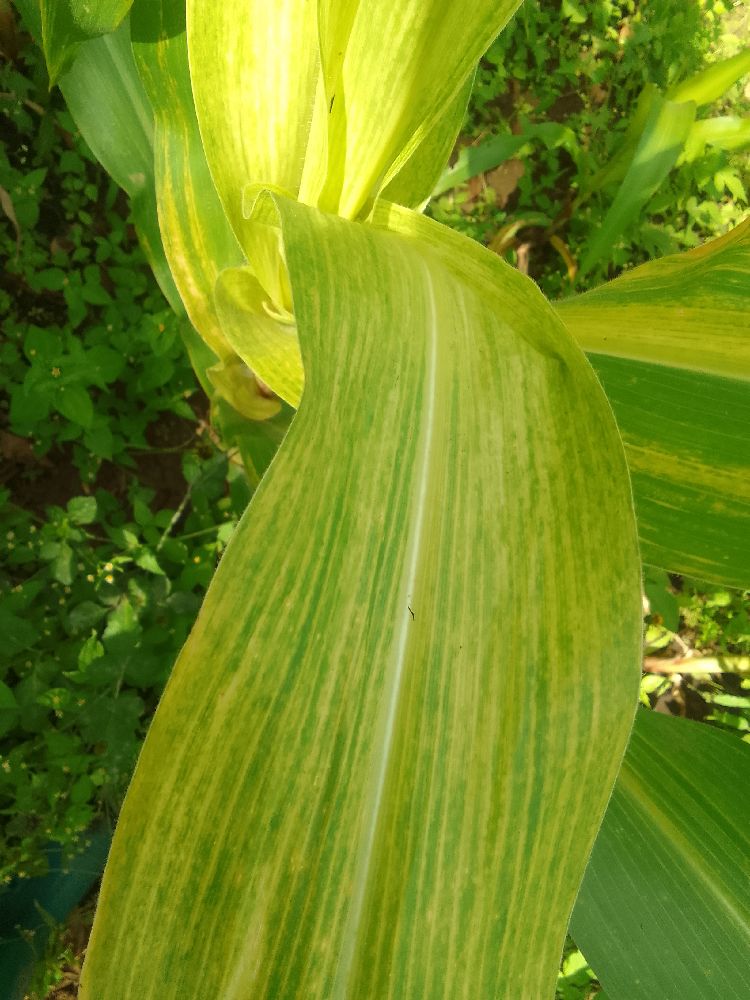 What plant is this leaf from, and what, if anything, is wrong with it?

maize, maize lethal necrosis
